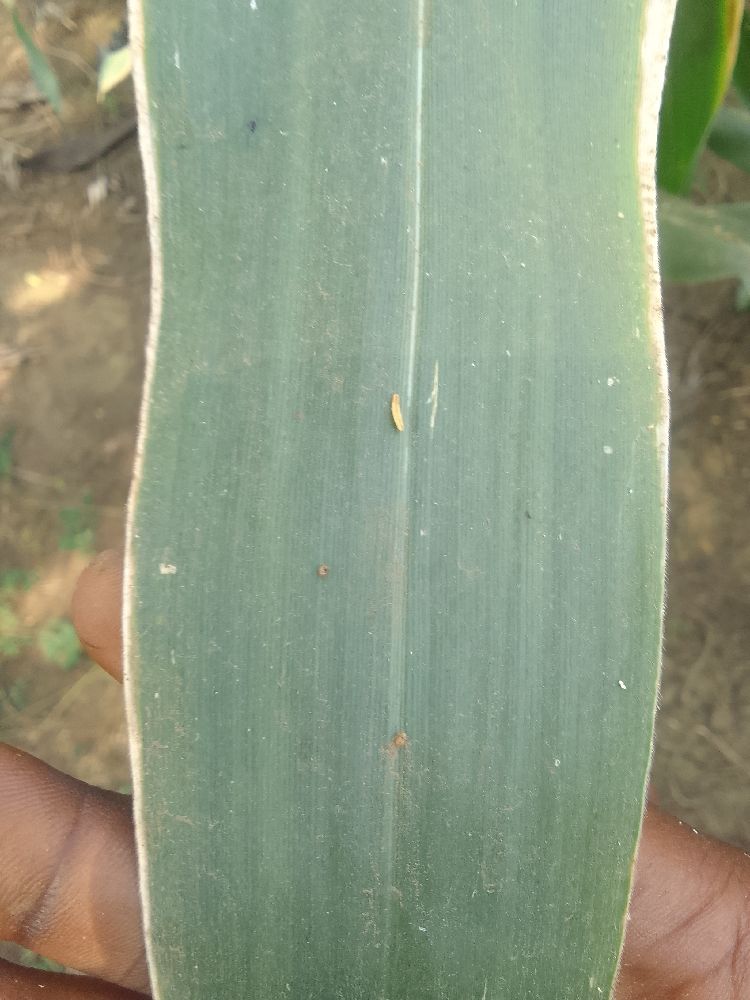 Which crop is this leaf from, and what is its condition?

maize, healthy
